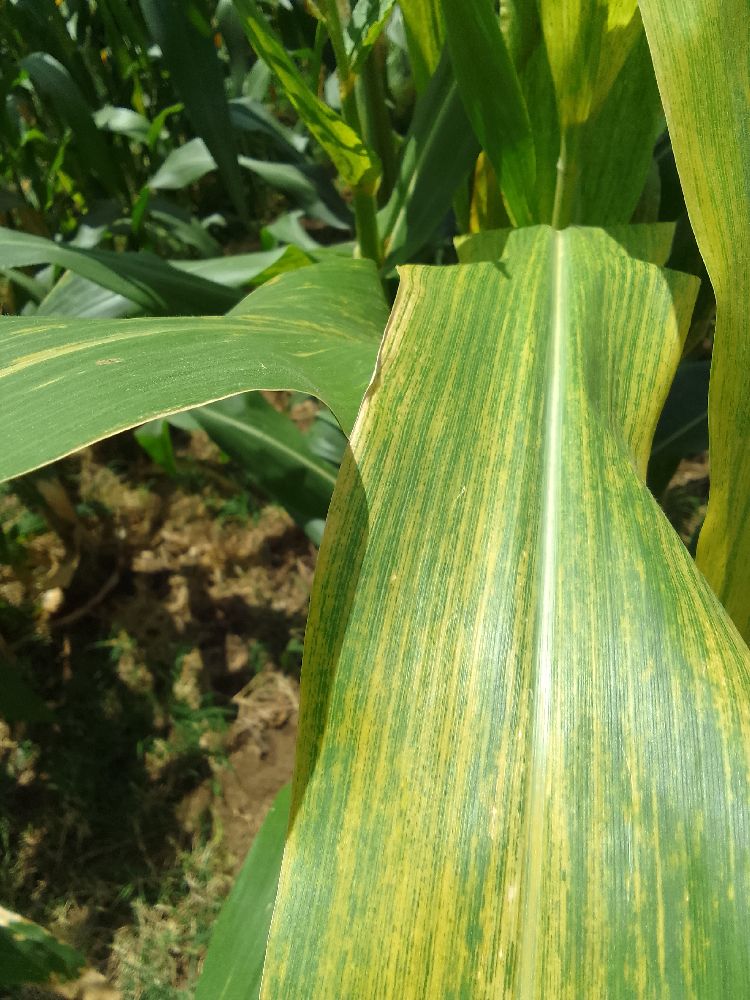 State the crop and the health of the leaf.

maize, maize lethal necrosis
